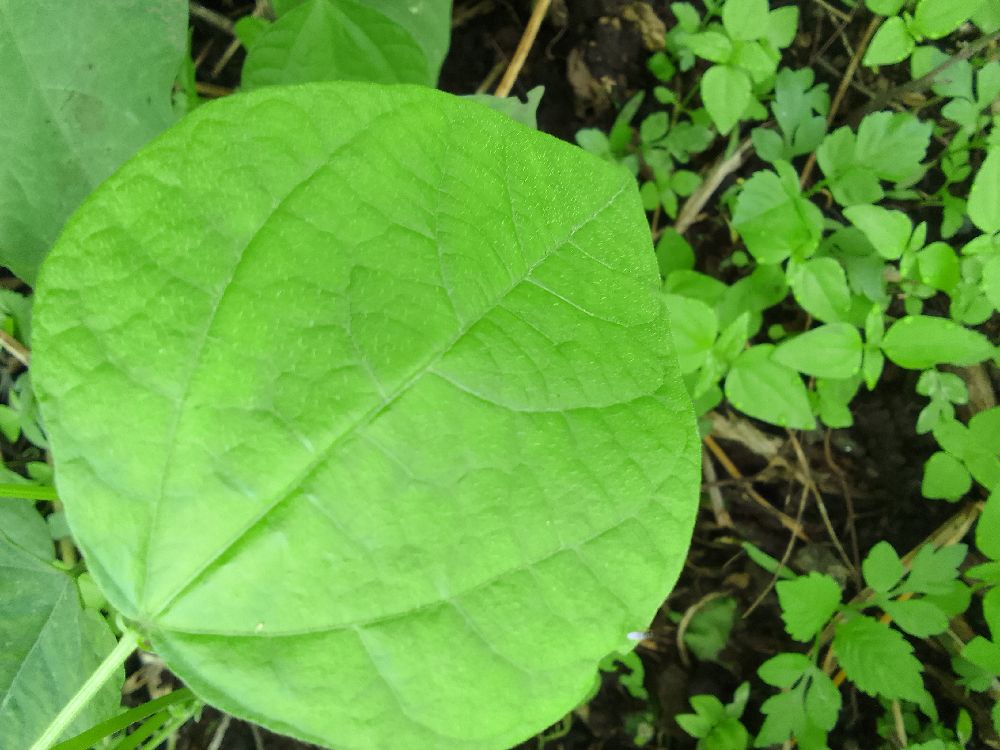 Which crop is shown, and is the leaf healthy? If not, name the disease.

common bean, healthy
